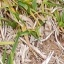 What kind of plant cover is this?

grass
